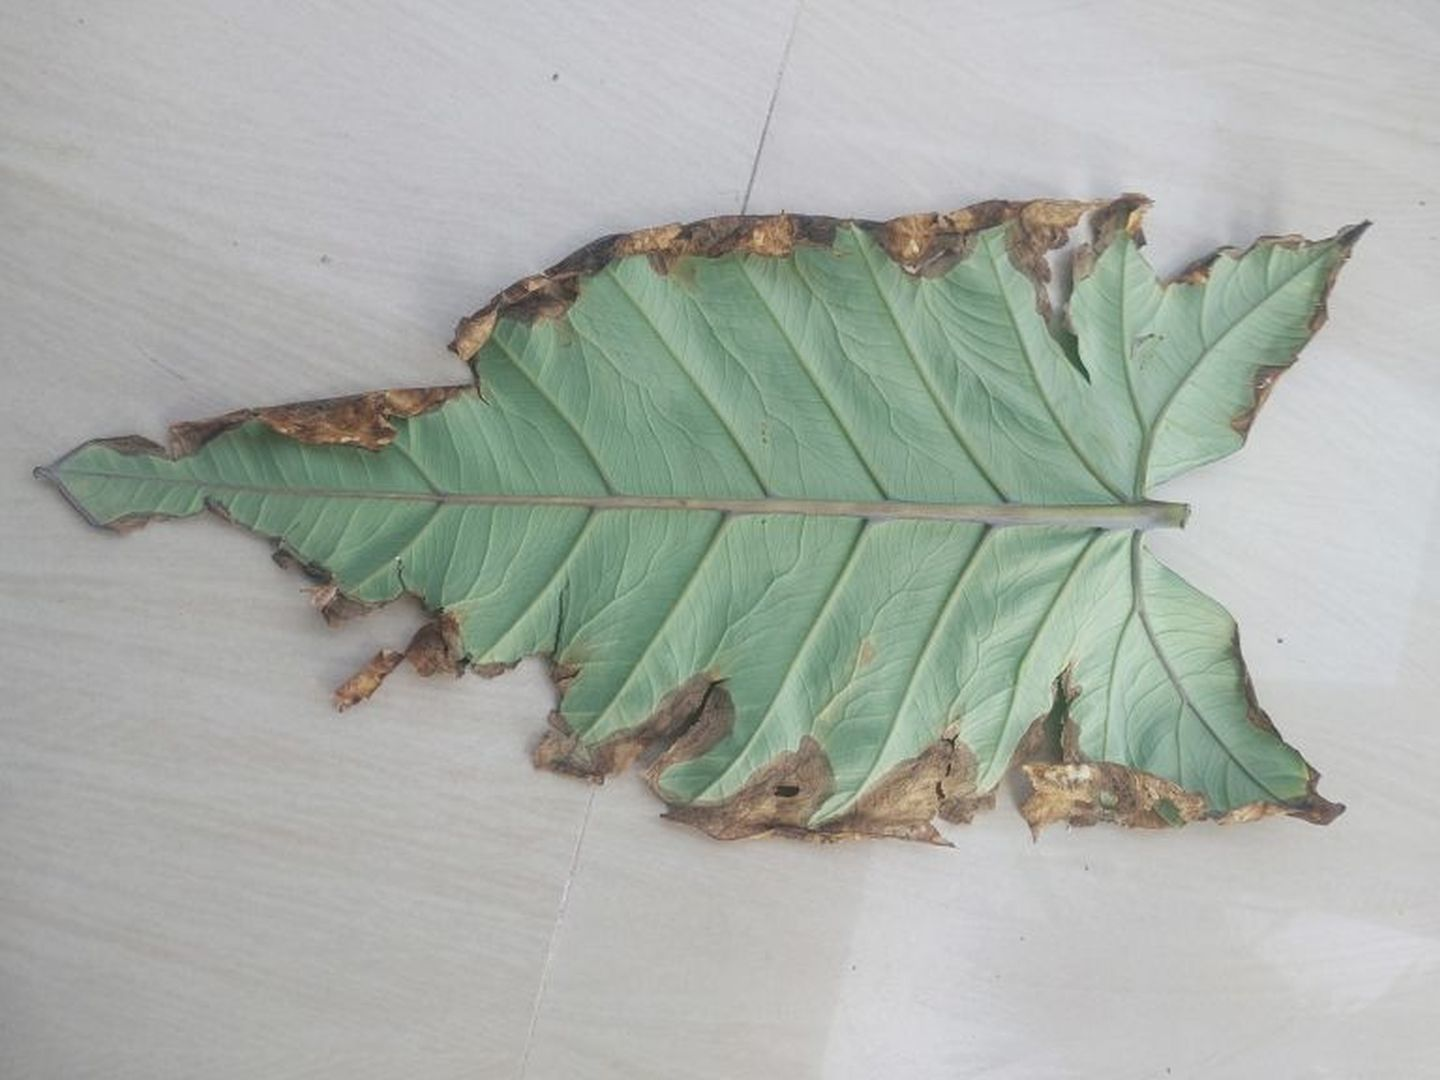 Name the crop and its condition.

taro, leaf blight
